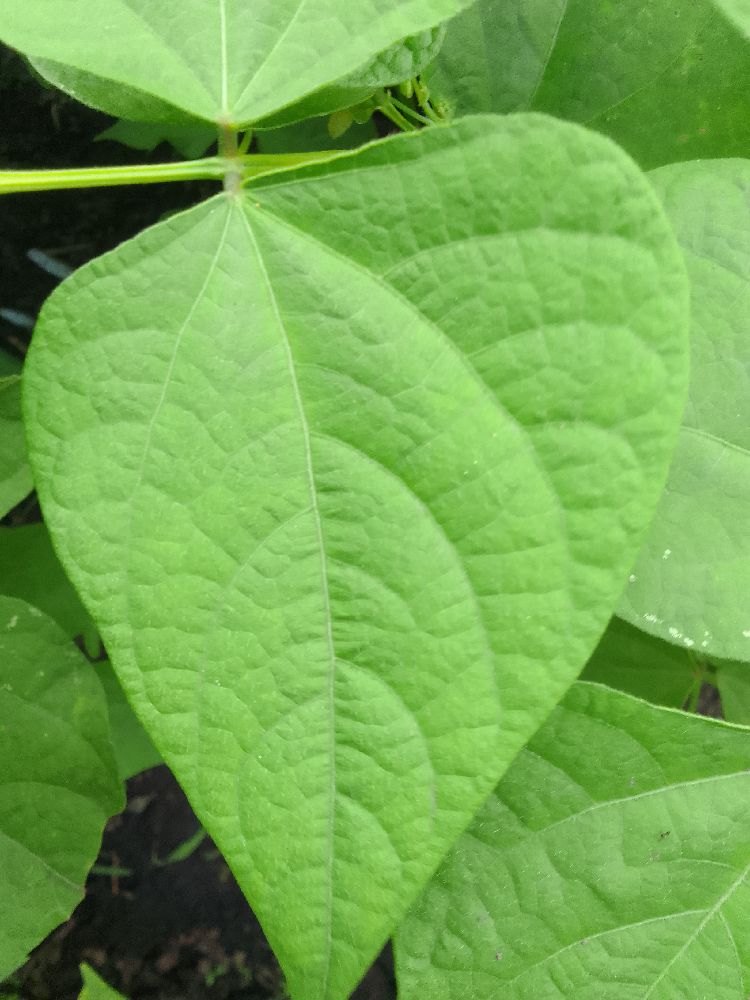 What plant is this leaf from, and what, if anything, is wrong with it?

common bean, healthy
